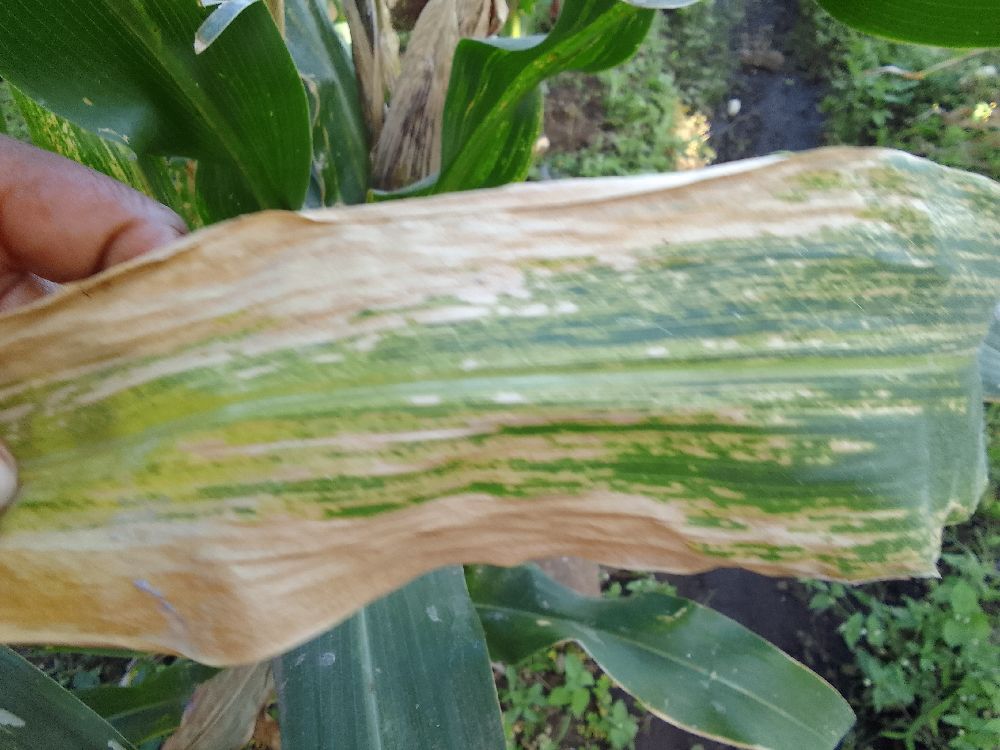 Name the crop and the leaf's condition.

maize, maize lethal necrosis
